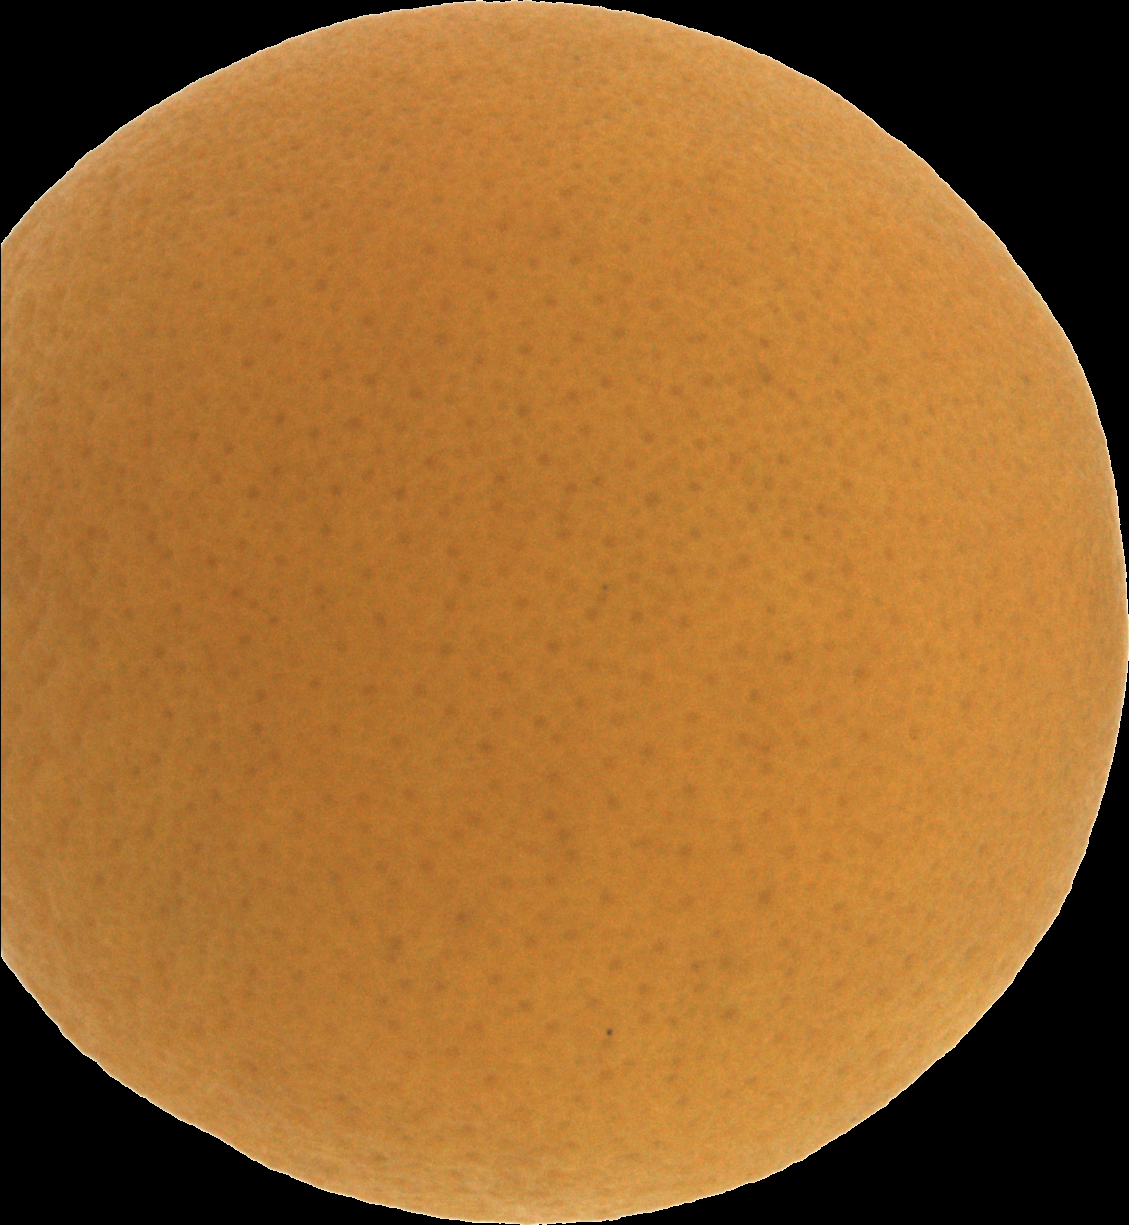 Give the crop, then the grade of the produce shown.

orange, good
